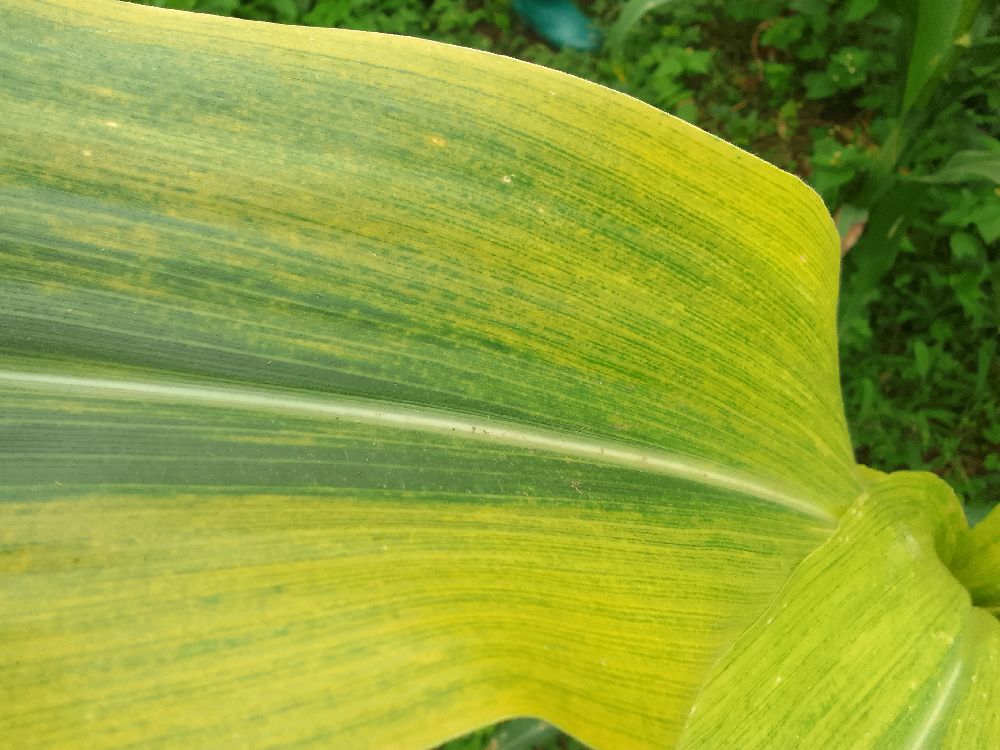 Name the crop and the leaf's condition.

maize, maize lethal necrosis
